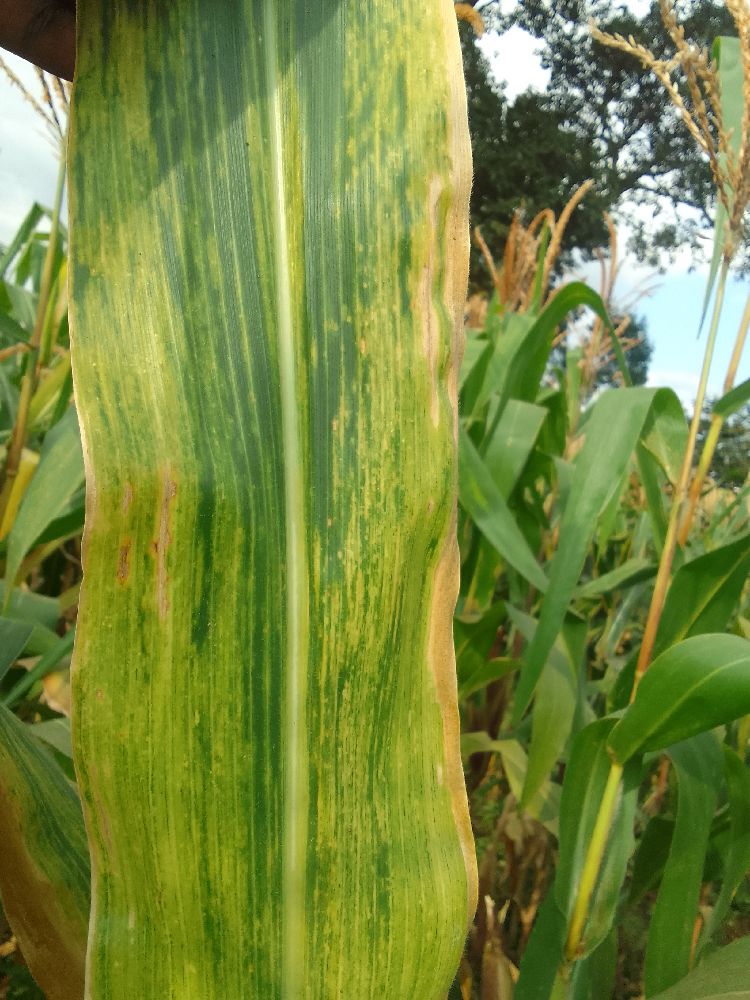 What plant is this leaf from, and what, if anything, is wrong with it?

maize, maize lethal necrosis
